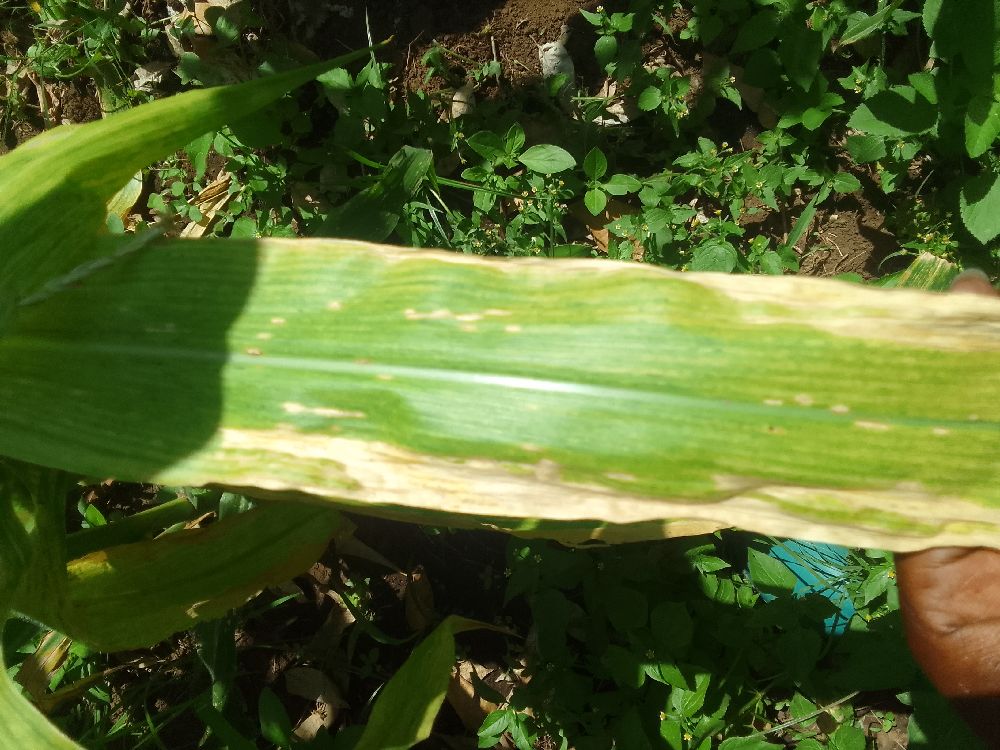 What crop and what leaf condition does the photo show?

maize, maize lethal necrosis
